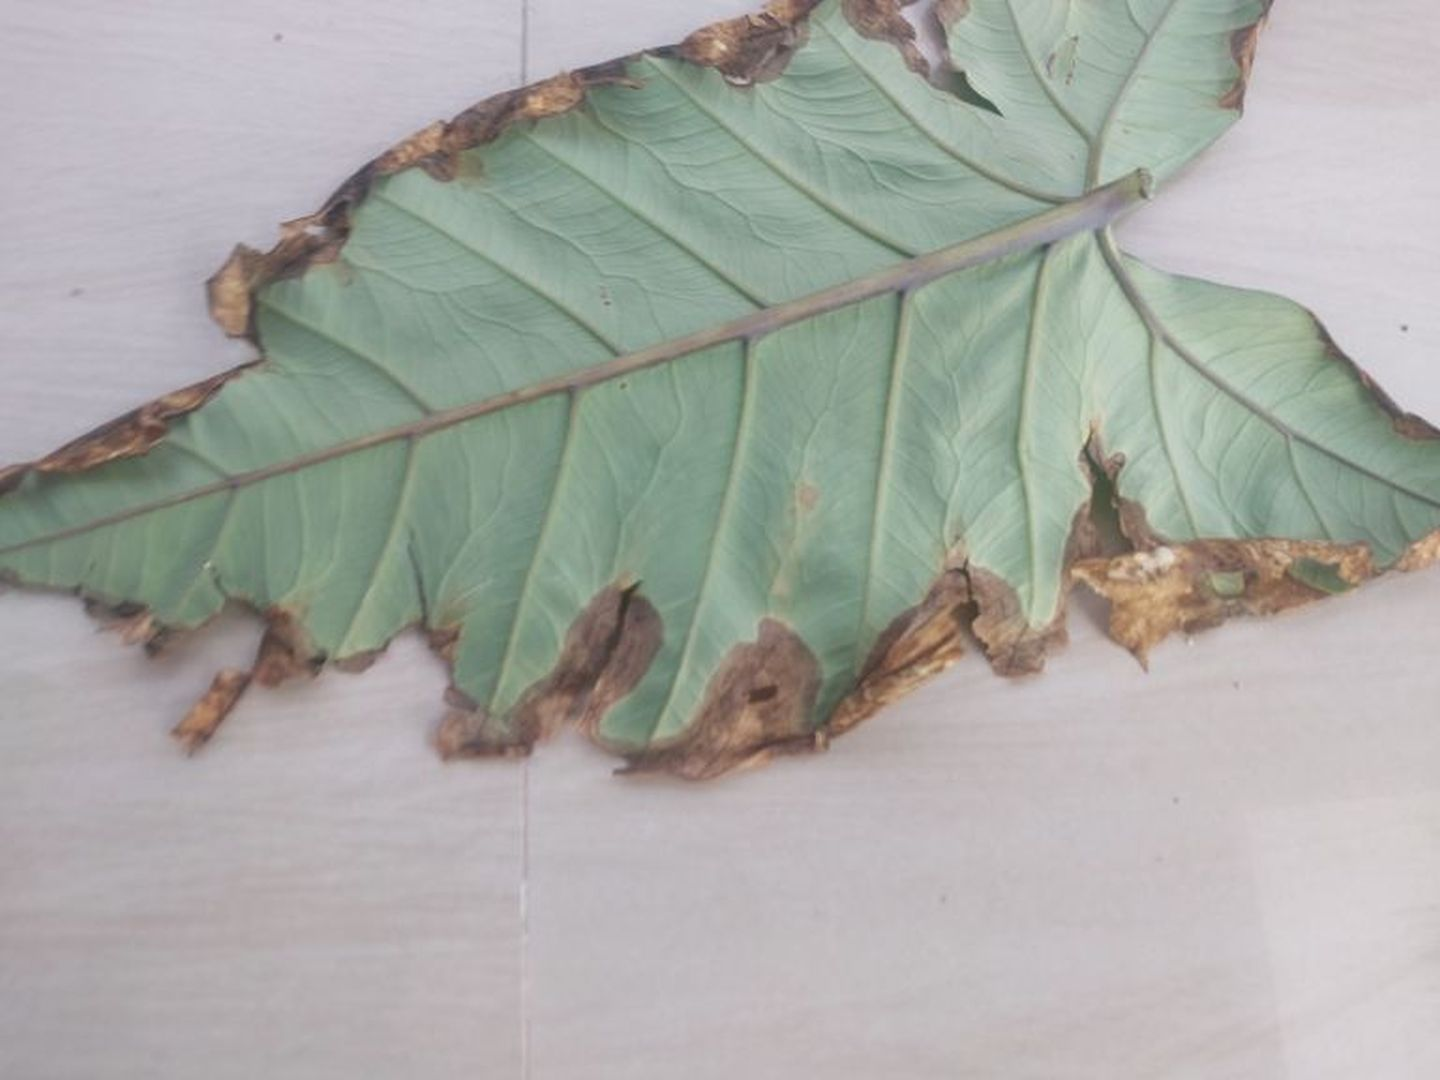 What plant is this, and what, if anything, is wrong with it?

taro, leaf blight
